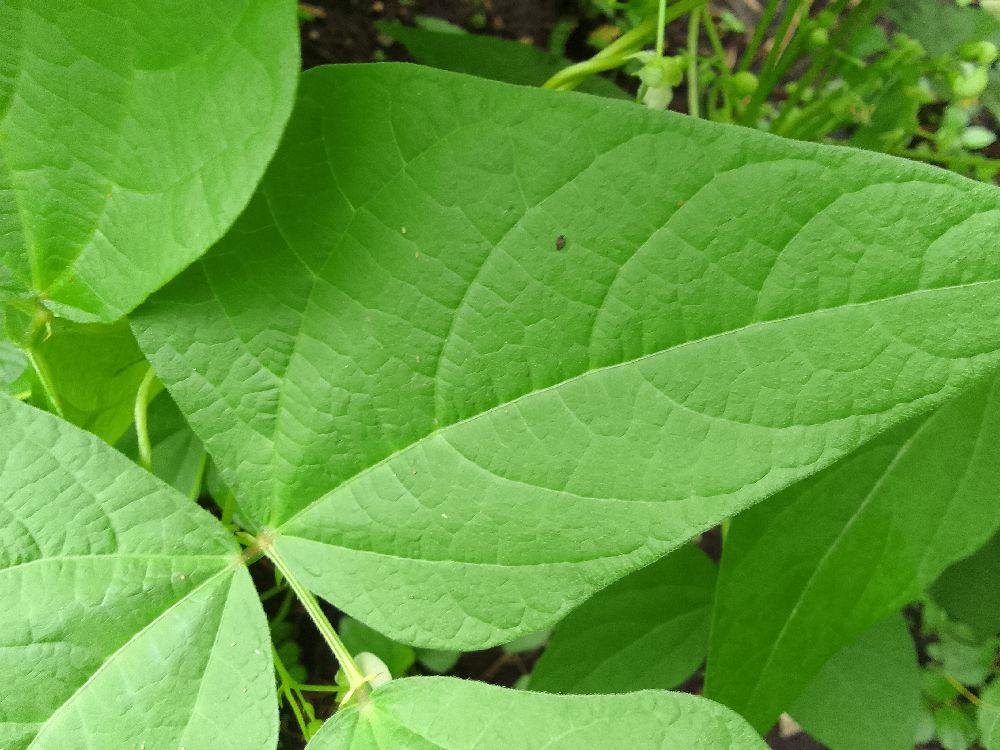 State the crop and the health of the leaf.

common bean, healthy
